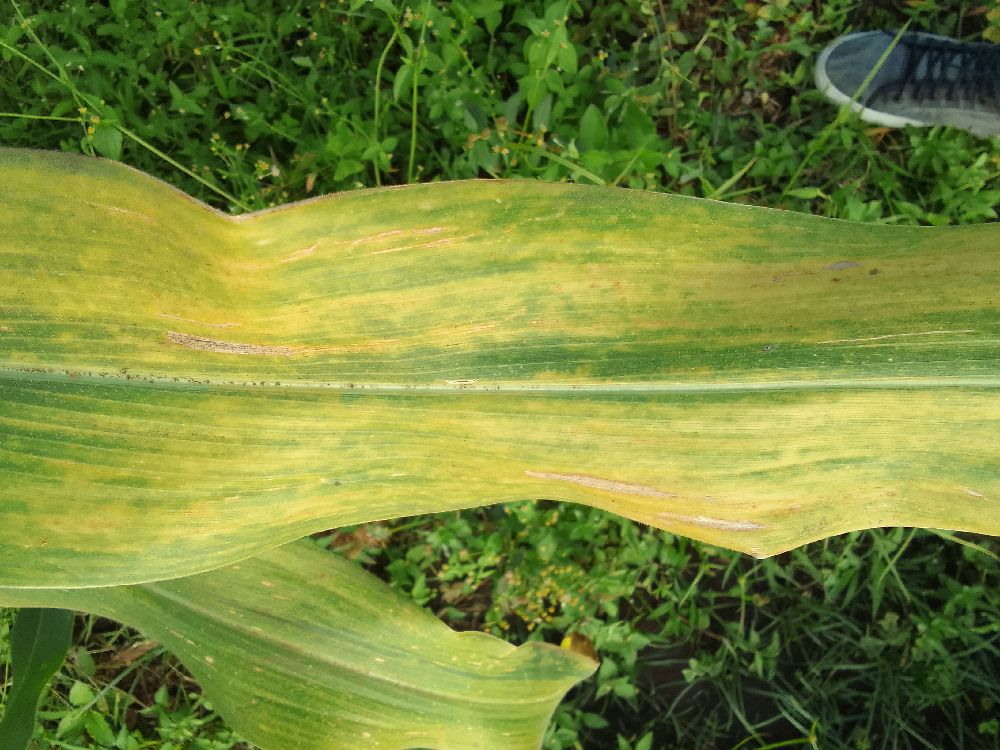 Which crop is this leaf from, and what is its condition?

maize, maize lethal necrosis
